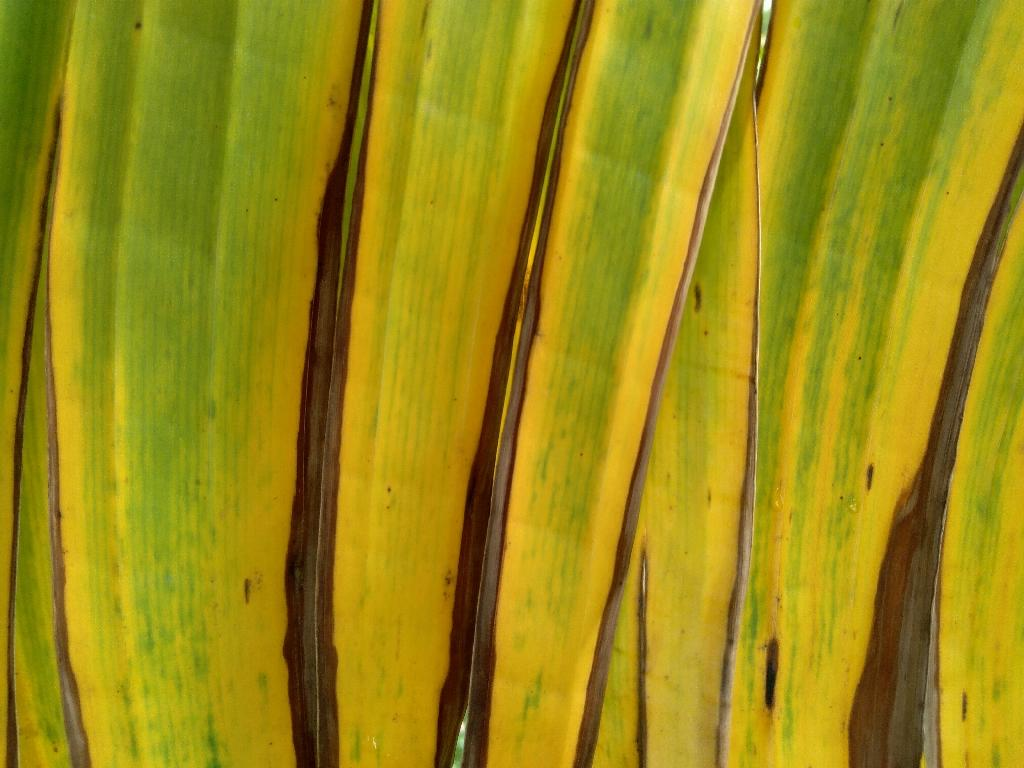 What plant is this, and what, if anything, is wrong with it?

banana, fusarium wilt race 1
